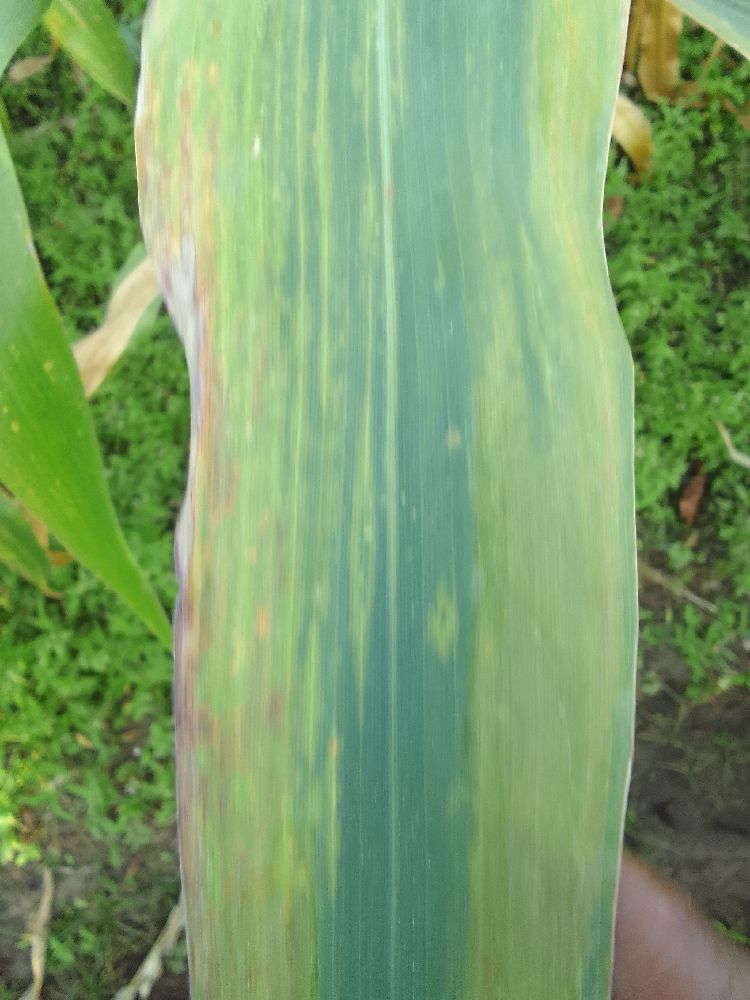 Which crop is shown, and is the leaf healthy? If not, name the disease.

maize, maize lethal necrosis
